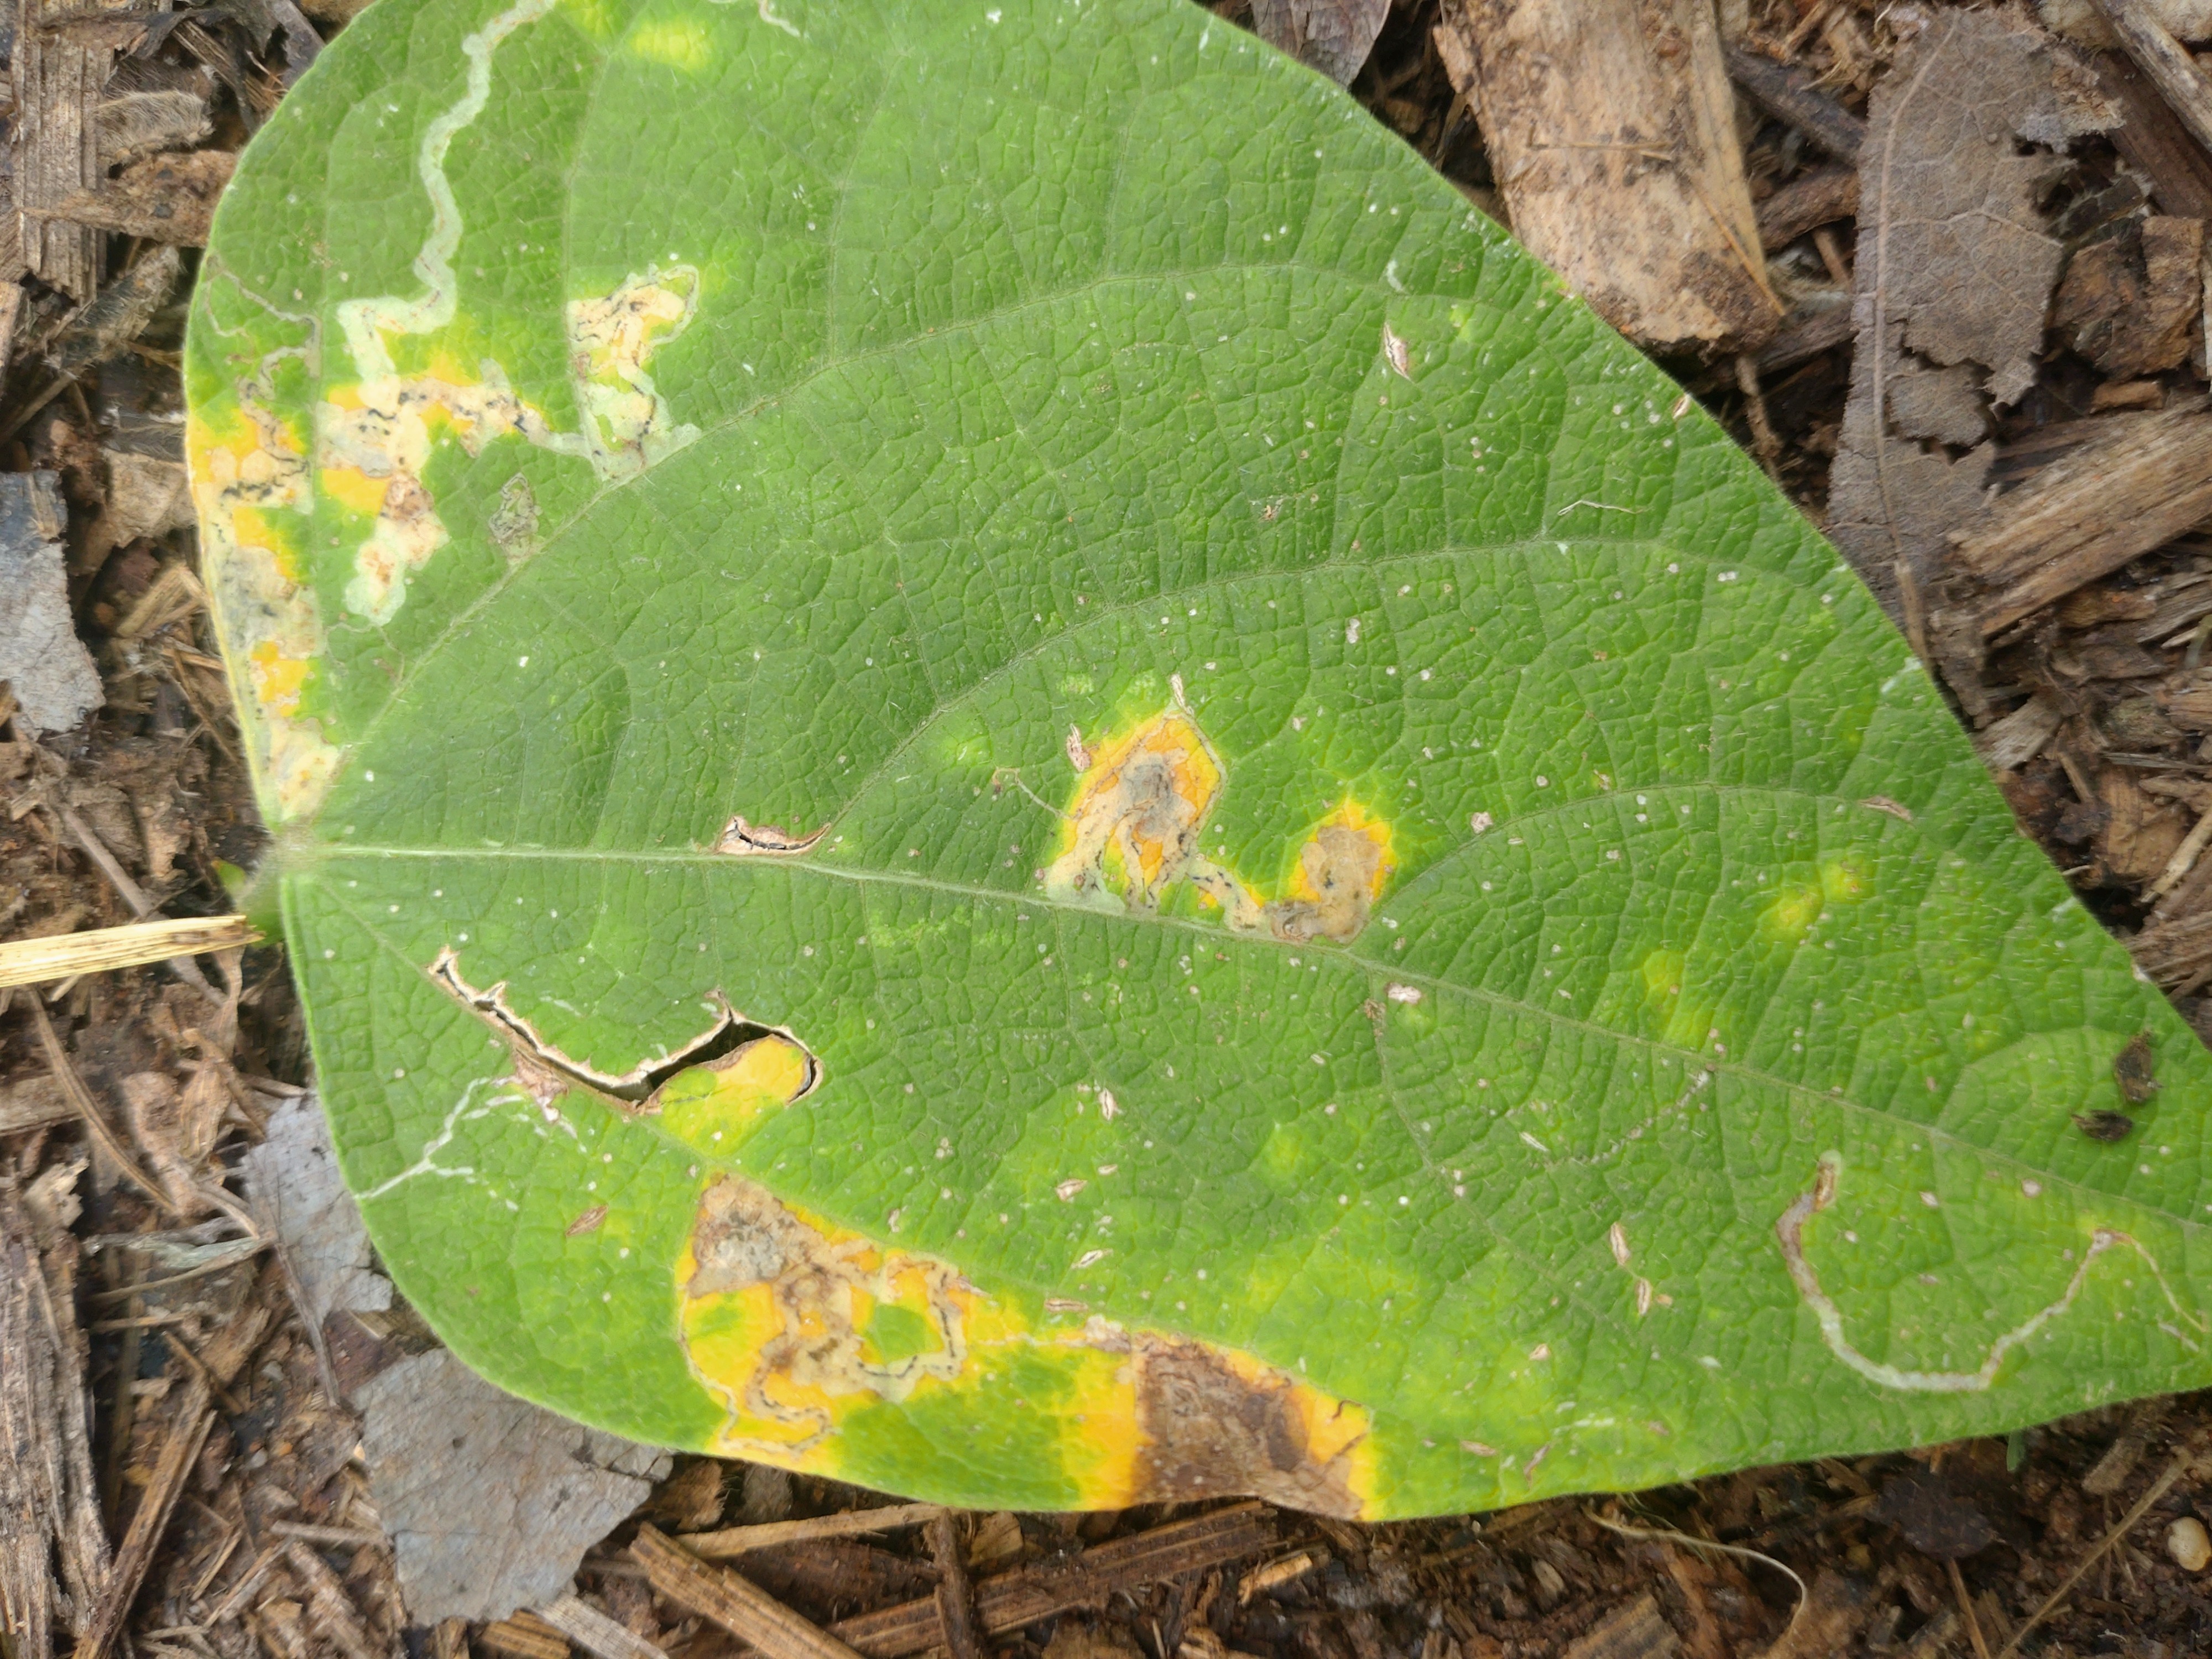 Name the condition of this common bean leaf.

rust
